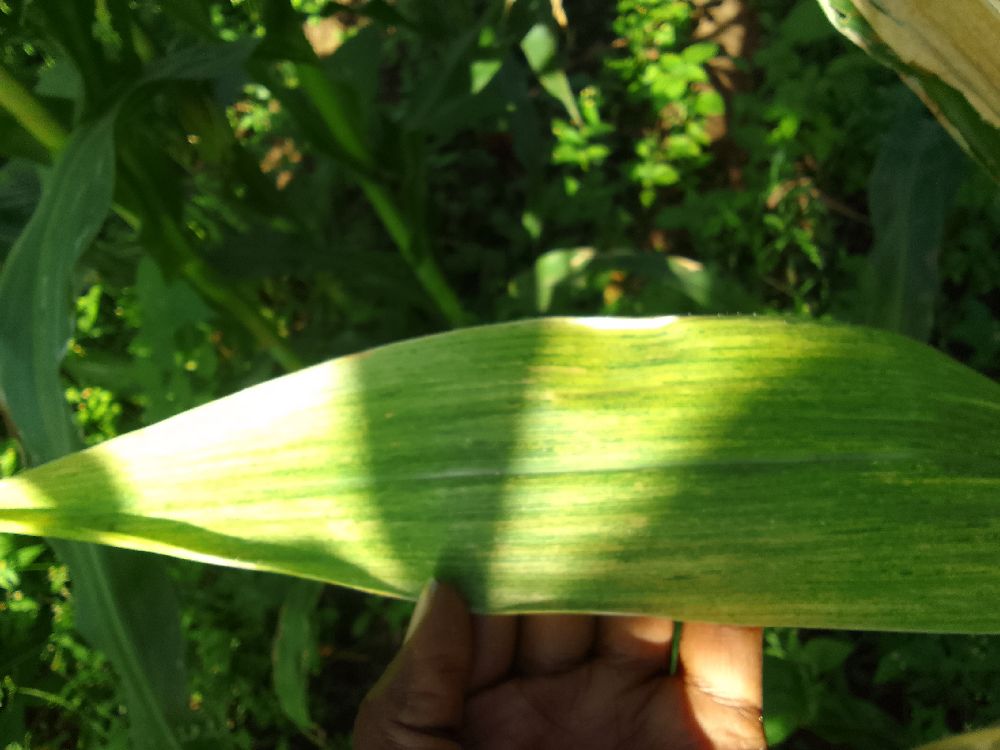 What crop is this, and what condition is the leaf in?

maize, maize lethal necrosis
